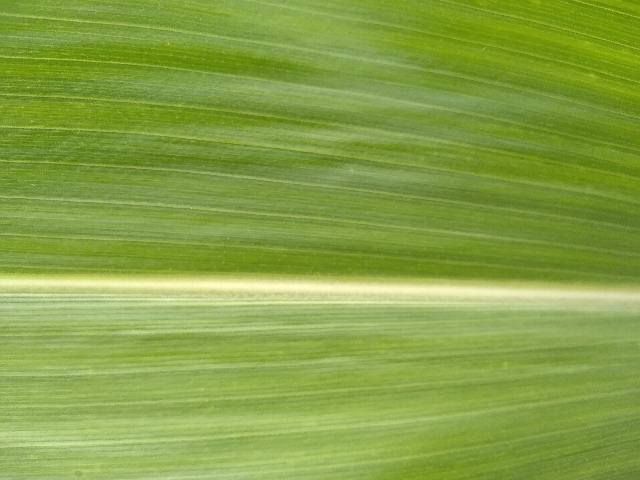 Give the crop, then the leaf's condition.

maize, healthy
